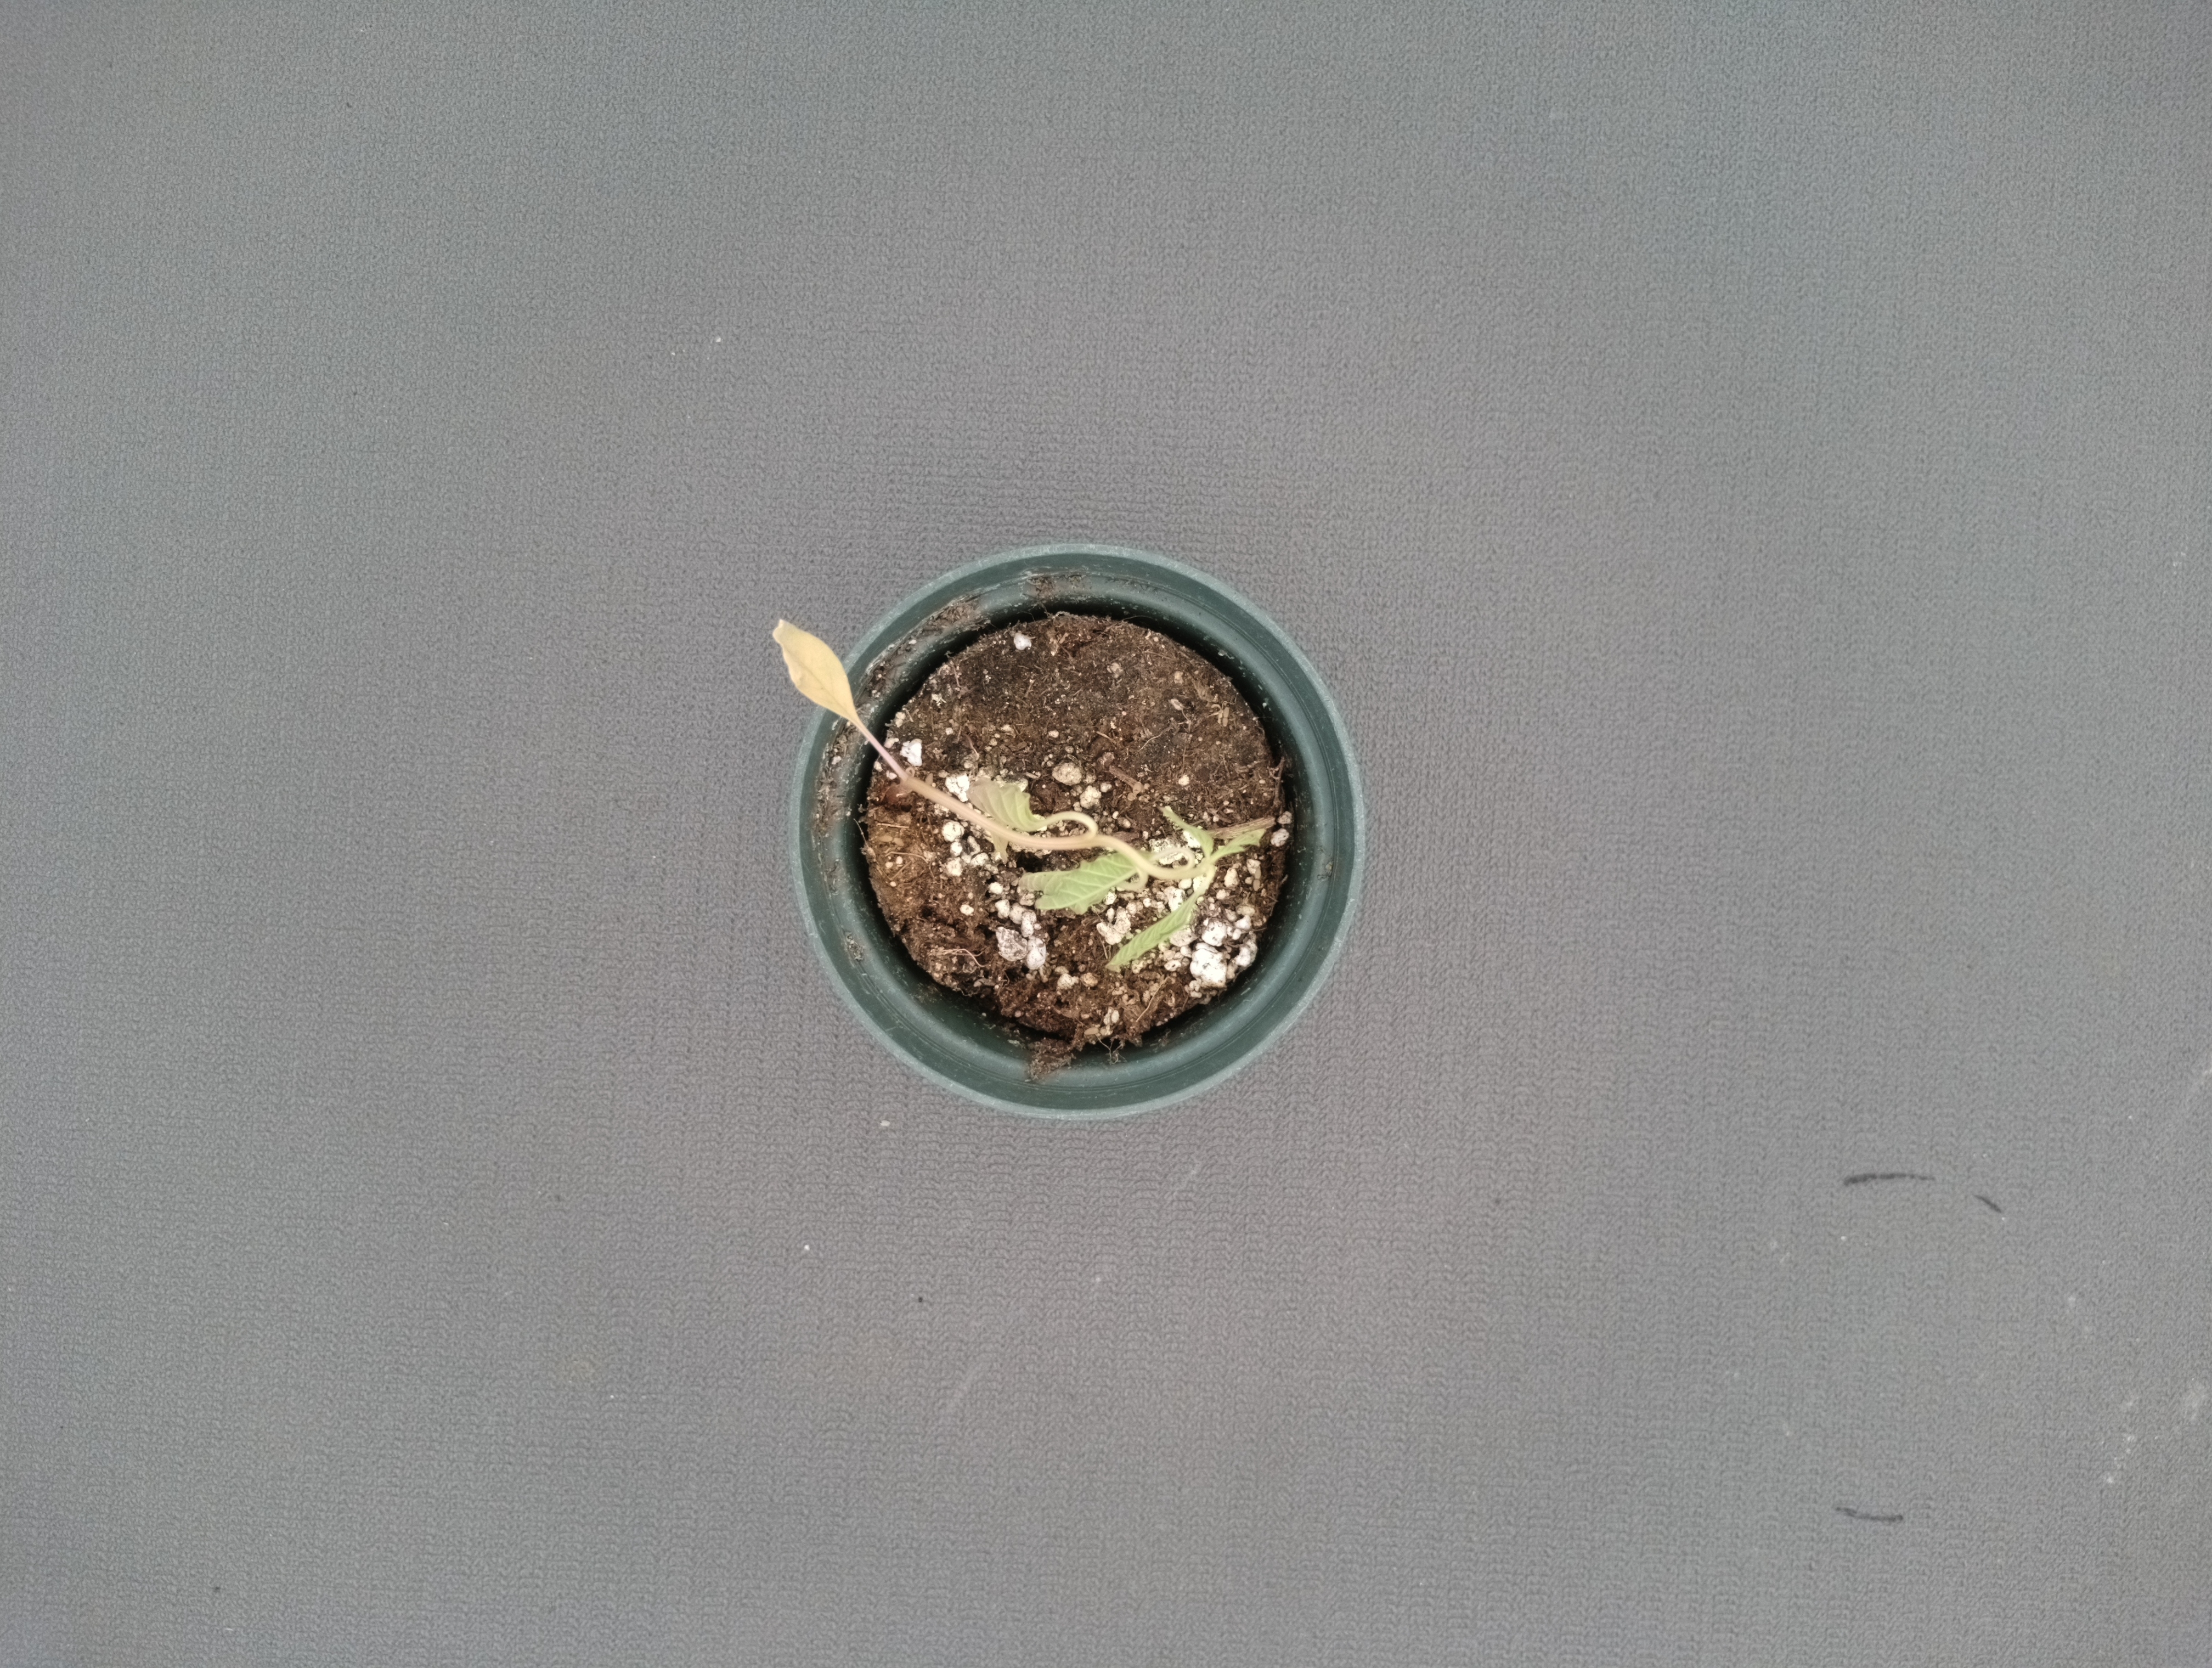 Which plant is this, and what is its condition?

waterhemp, epinasty
